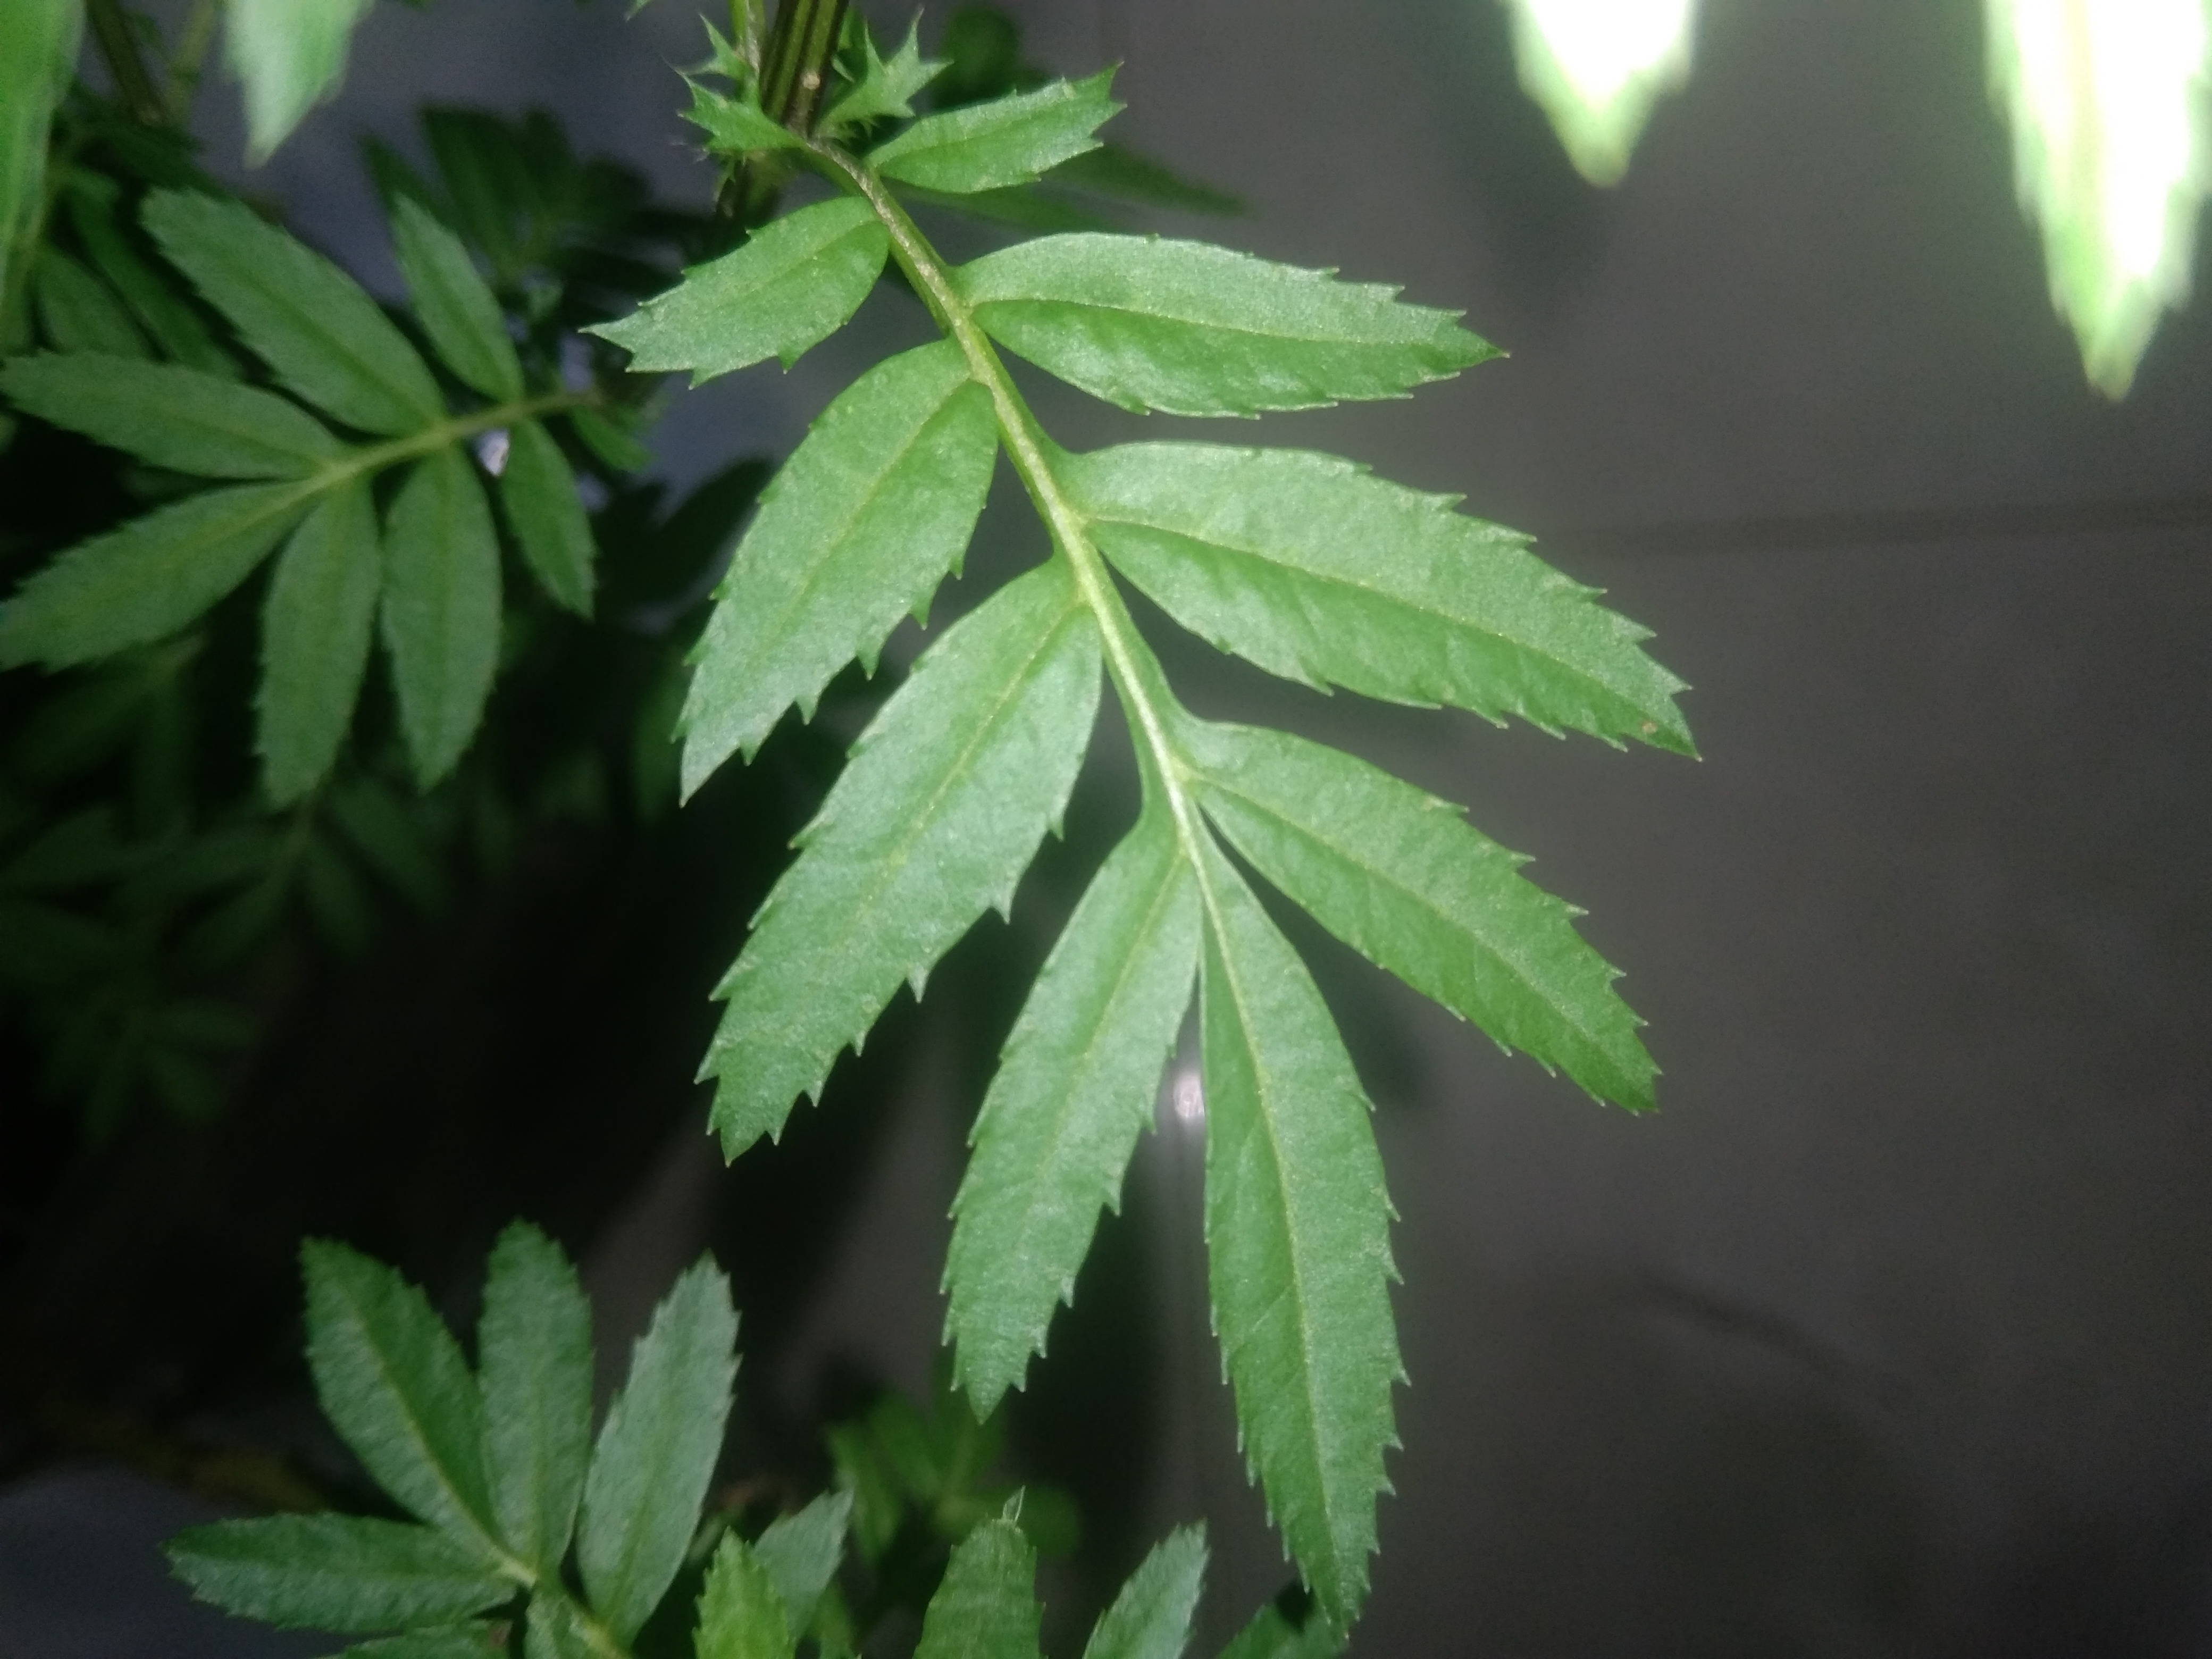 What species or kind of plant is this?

marigold
